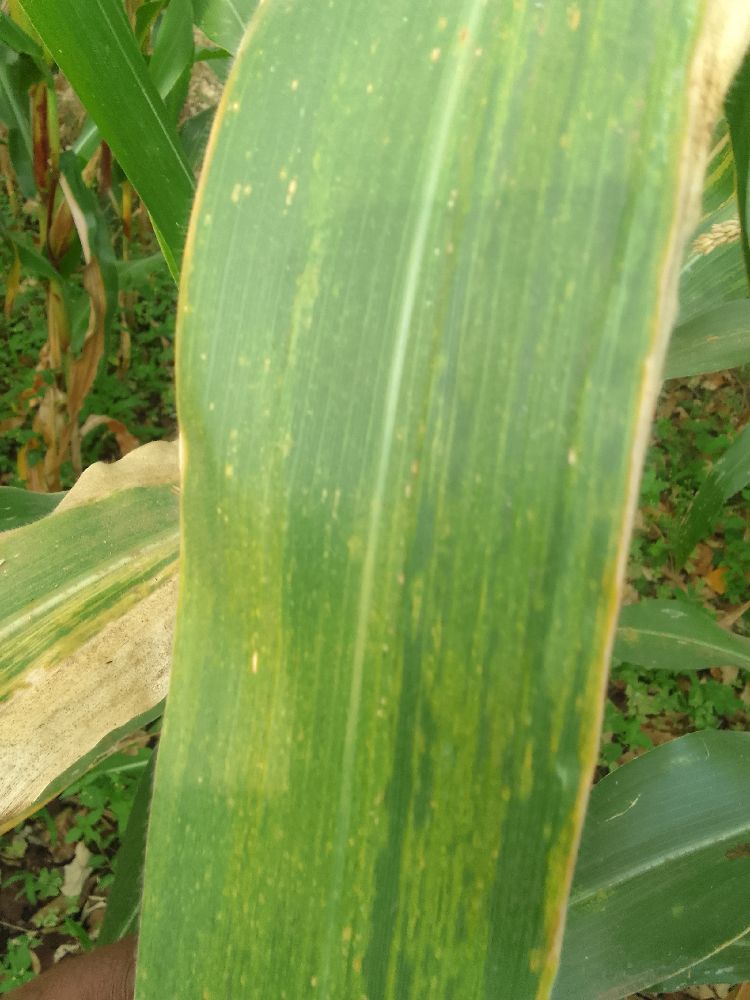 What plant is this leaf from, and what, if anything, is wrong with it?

maize, maize lethal necrosis
